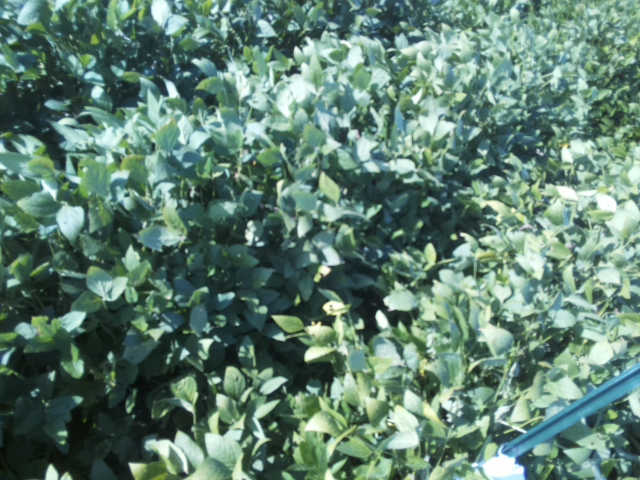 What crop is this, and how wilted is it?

soybean, slight leaflet or petiole turgor loss in upper canopy
